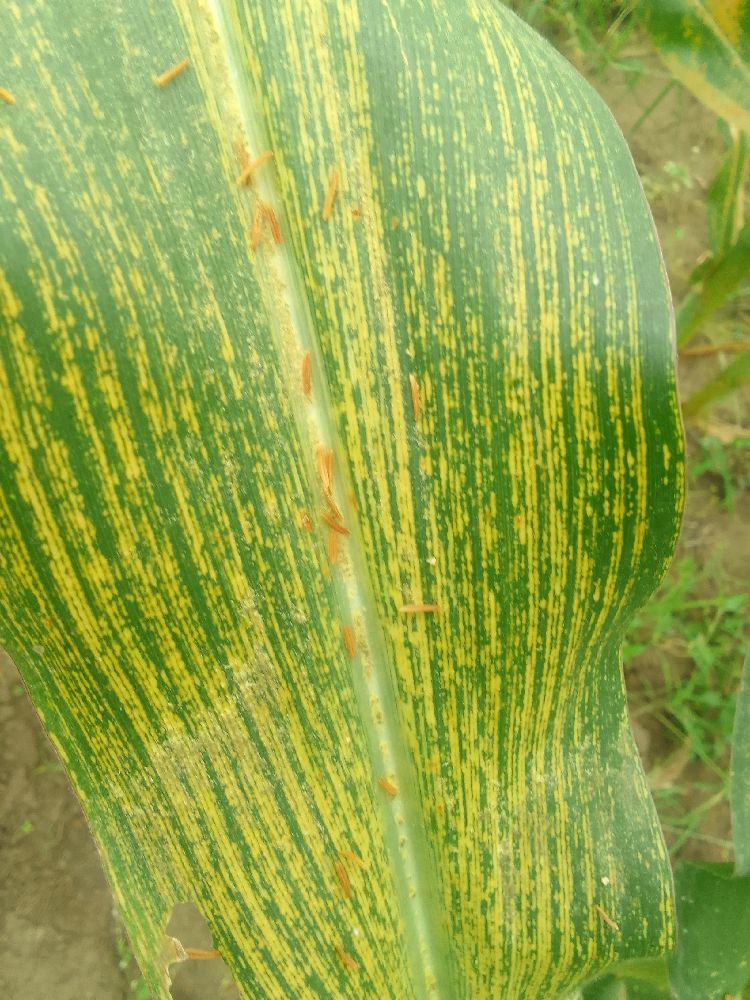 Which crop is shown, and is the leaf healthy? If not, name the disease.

maize, maize streak virus
